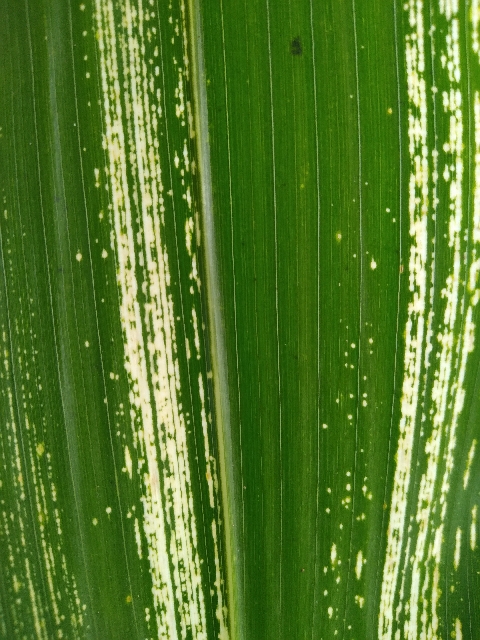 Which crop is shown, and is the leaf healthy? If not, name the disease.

maize, maize streak virus
